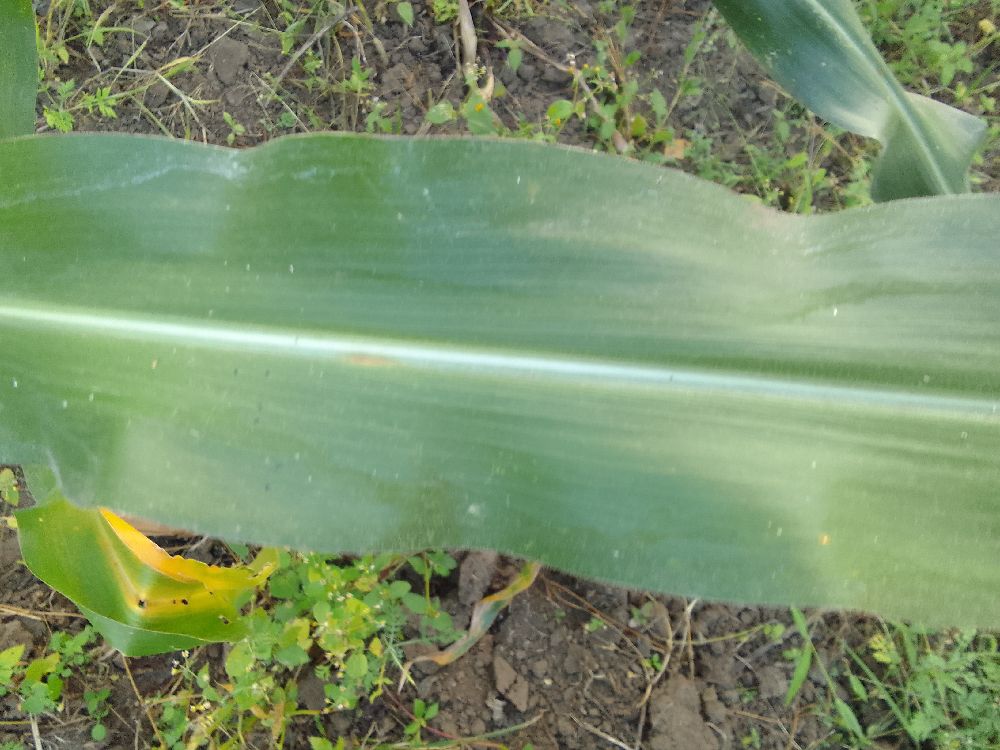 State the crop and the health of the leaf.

maize, healthy
